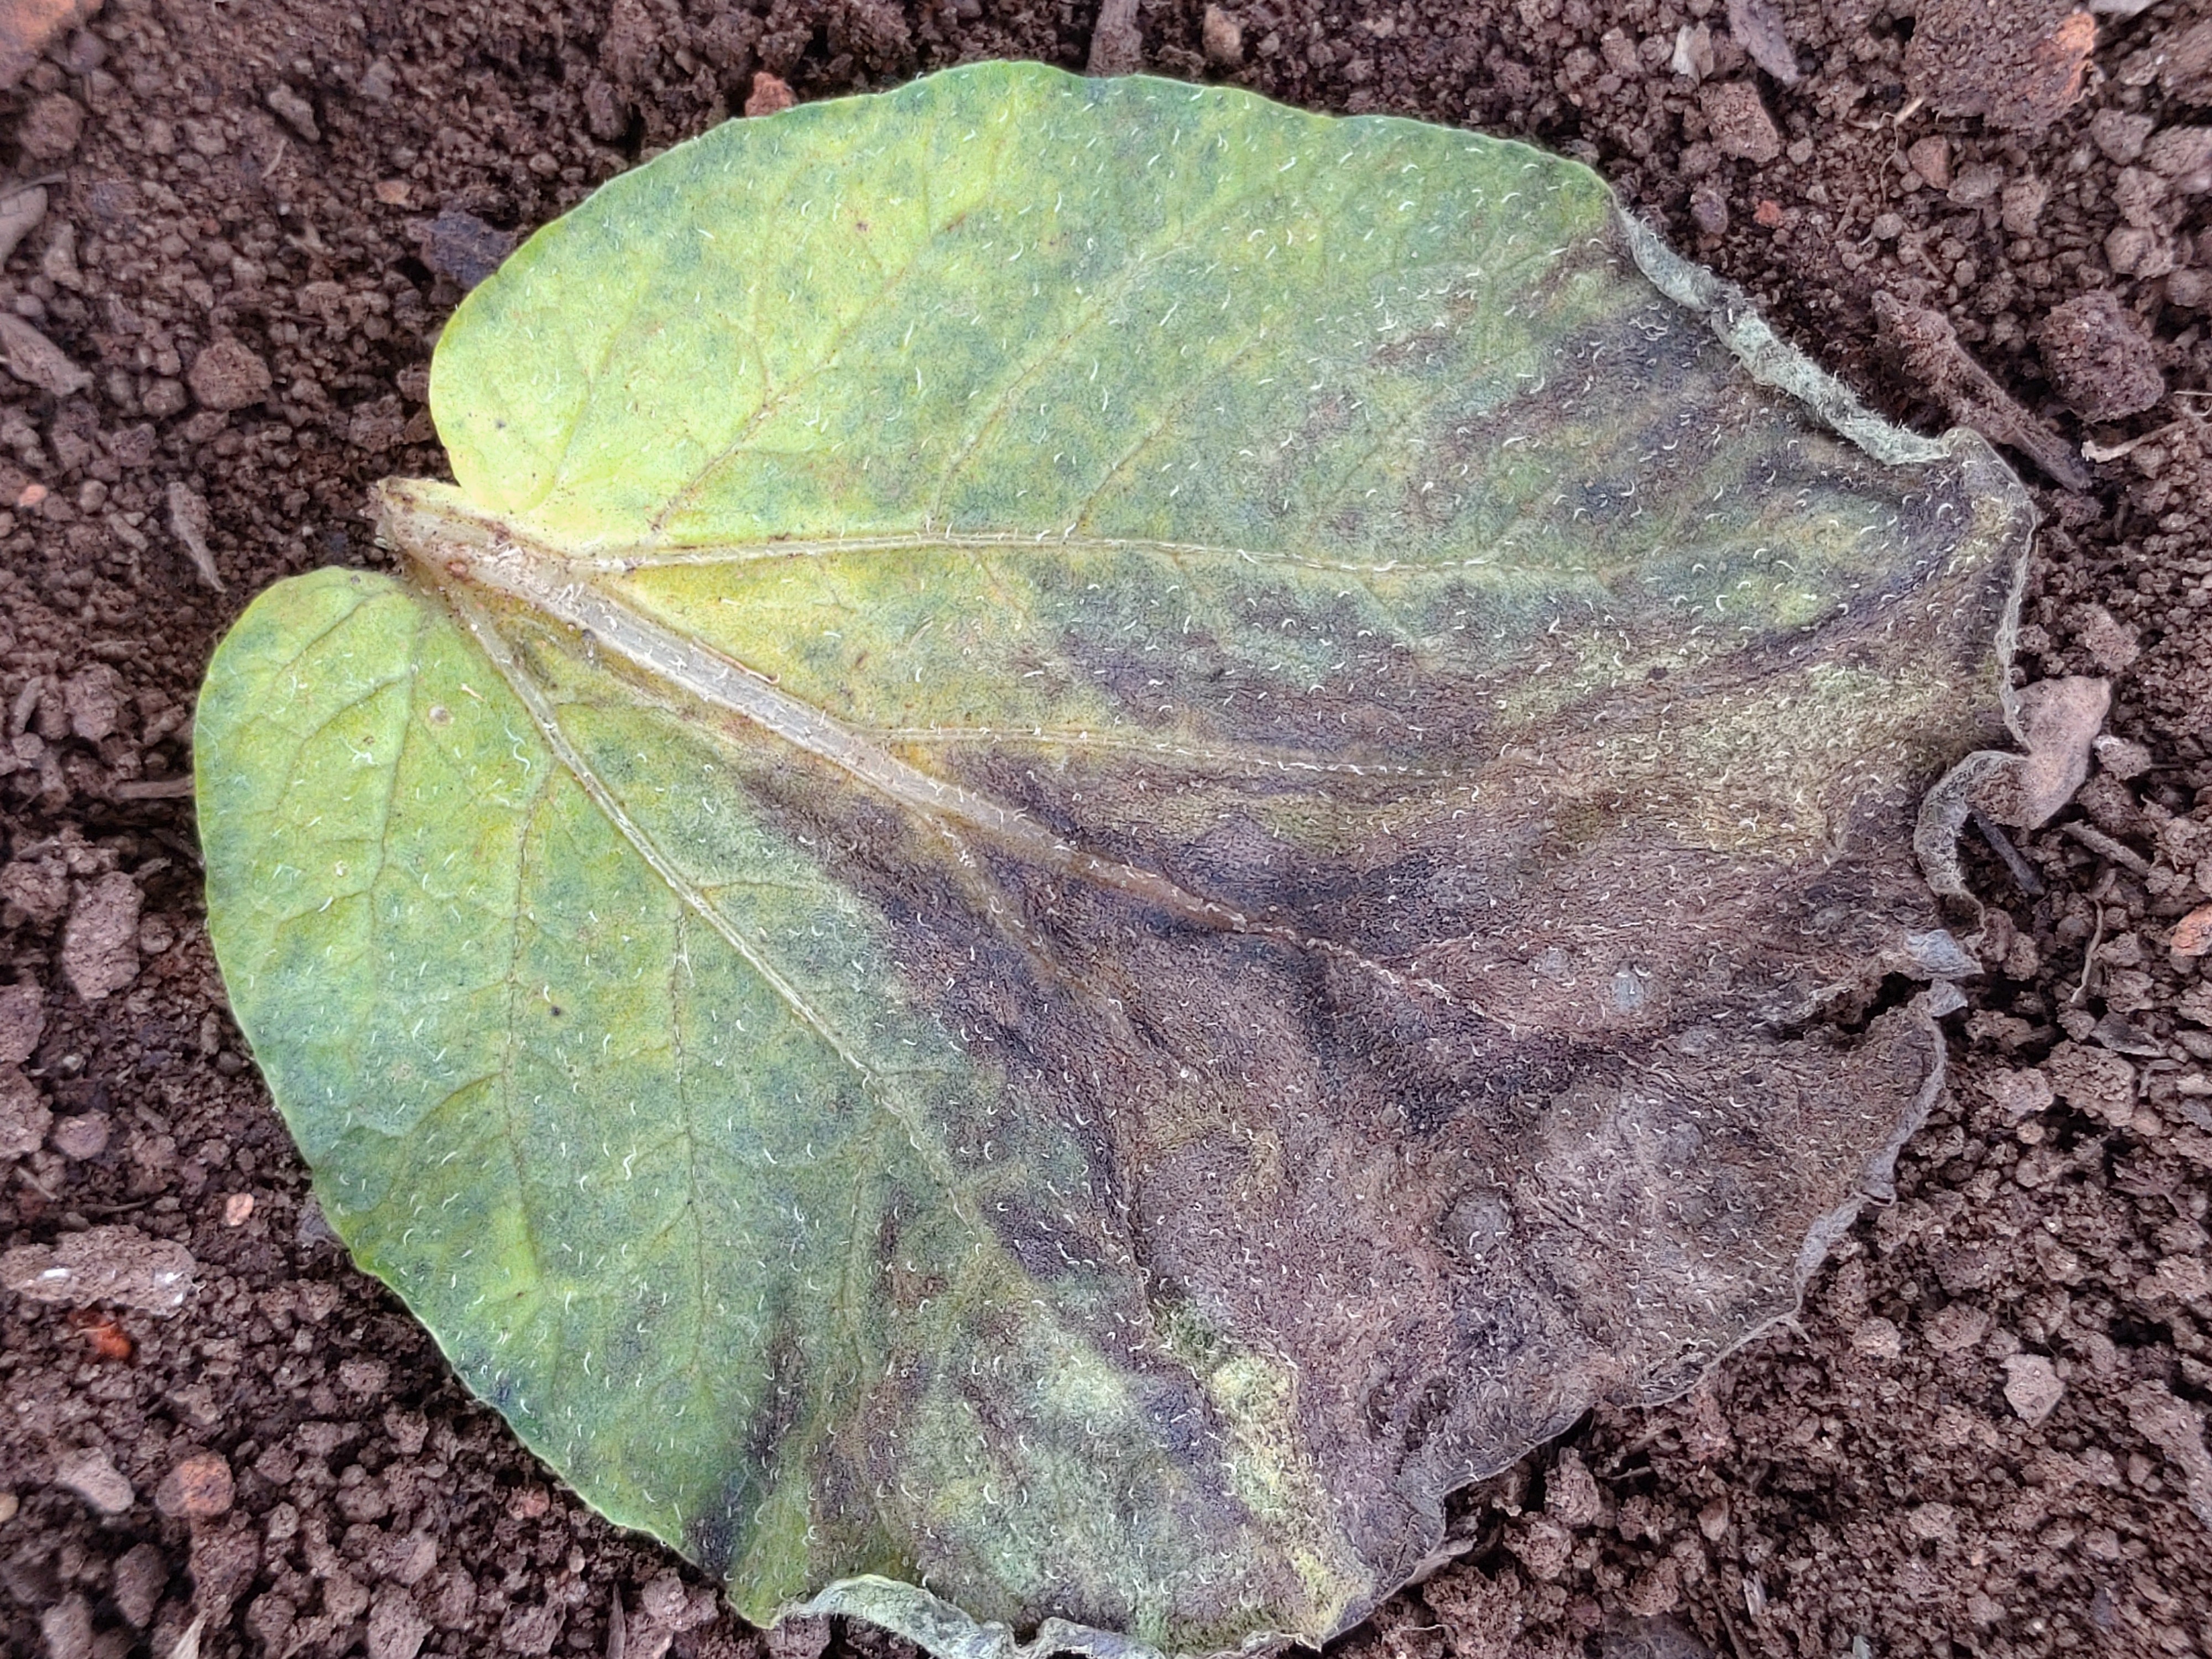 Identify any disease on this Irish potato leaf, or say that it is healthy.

late blight
